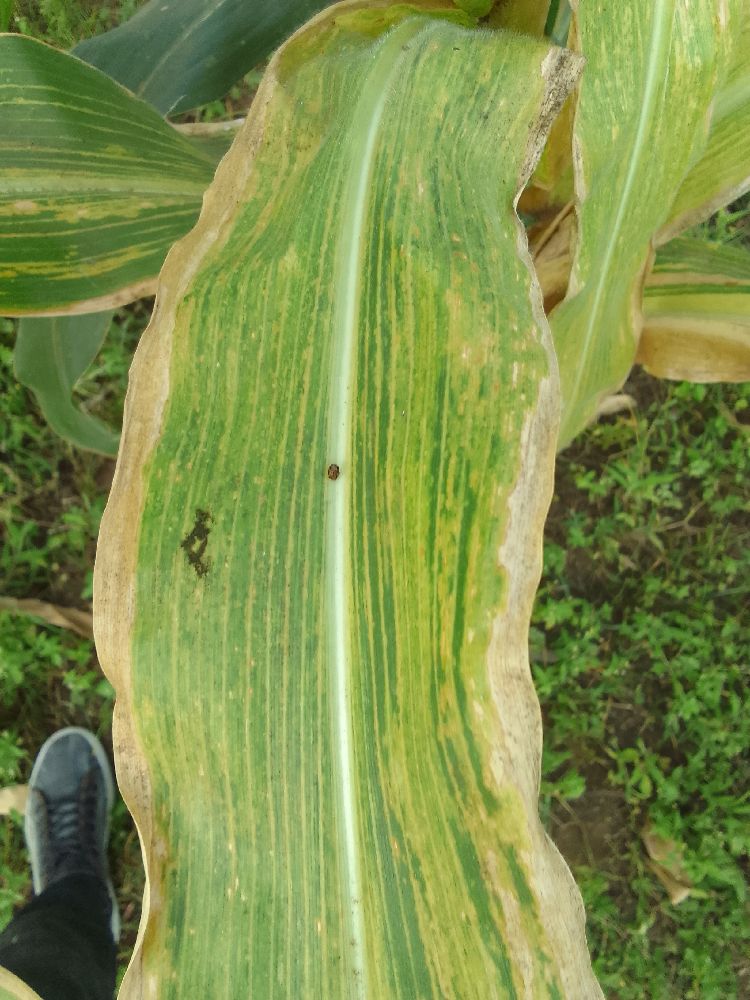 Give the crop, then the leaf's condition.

maize, maize lethal necrosis
